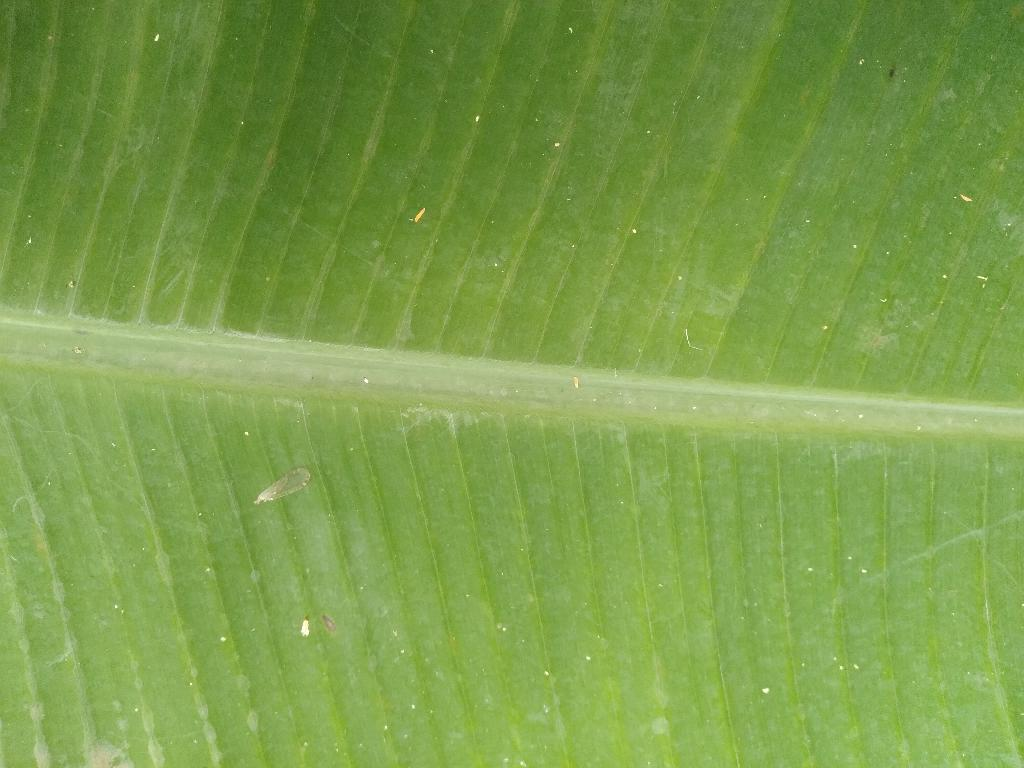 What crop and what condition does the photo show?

banana, healthy
